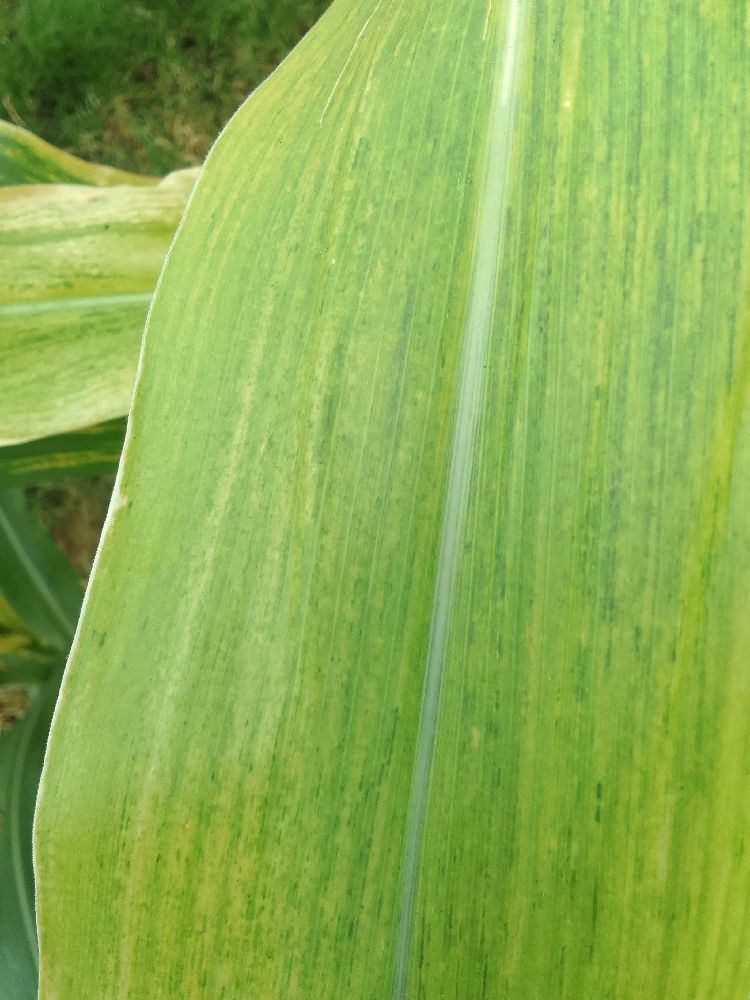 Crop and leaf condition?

maize, maize lethal necrosis
